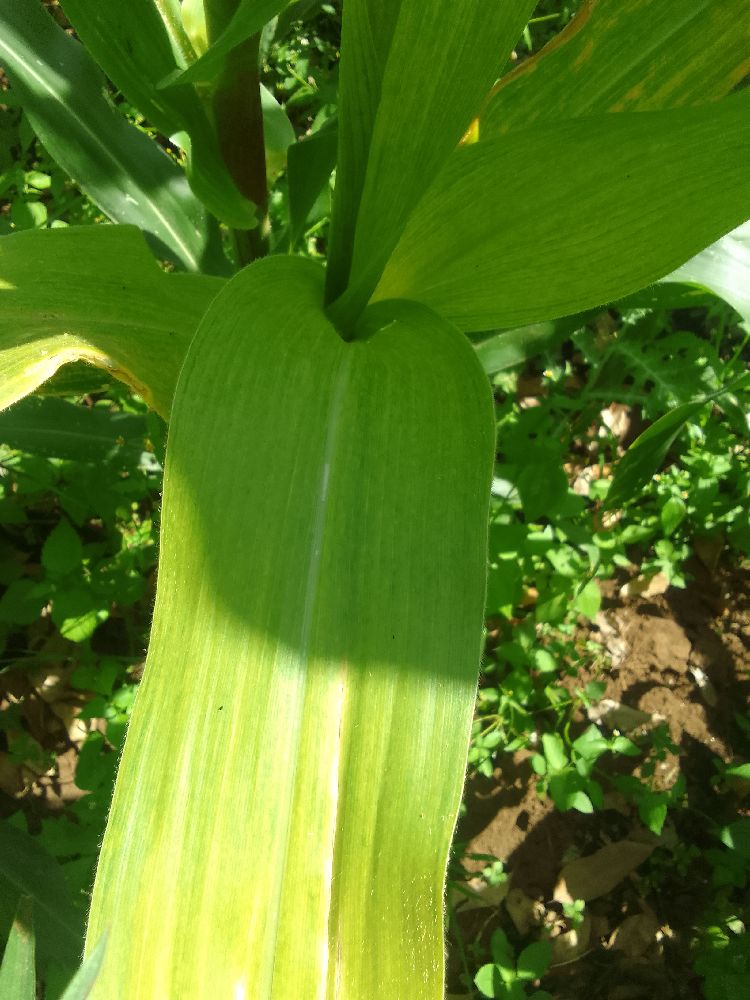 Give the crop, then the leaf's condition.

maize, maize lethal necrosis
